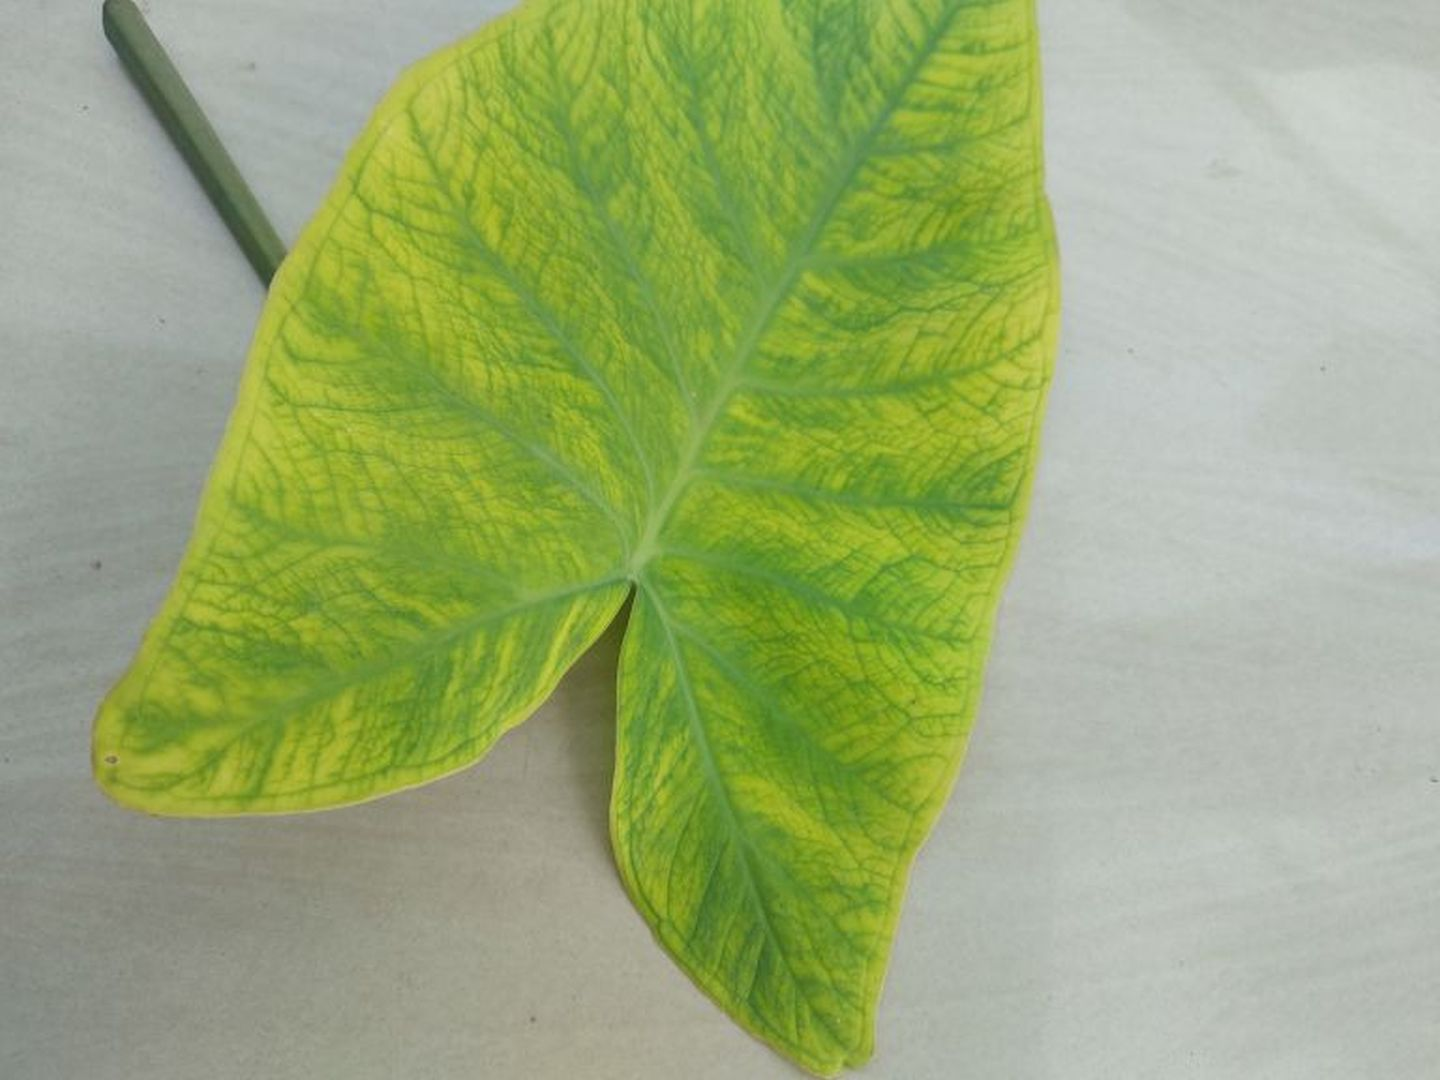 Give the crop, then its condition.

taro, mosaic
